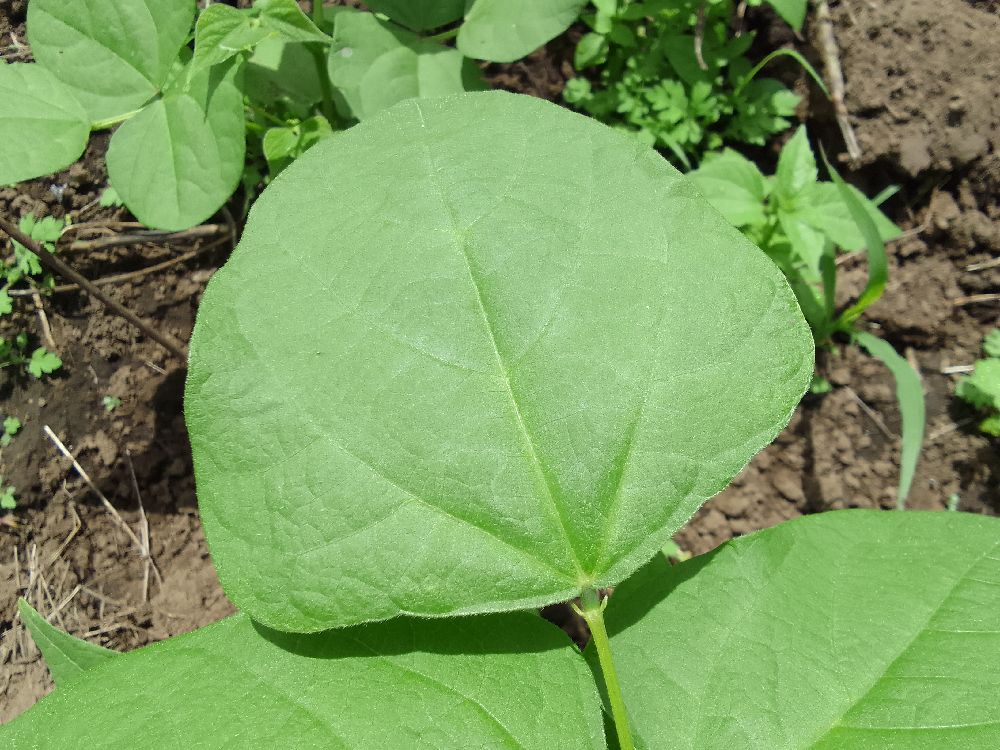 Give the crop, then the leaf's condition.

common bean, healthy
